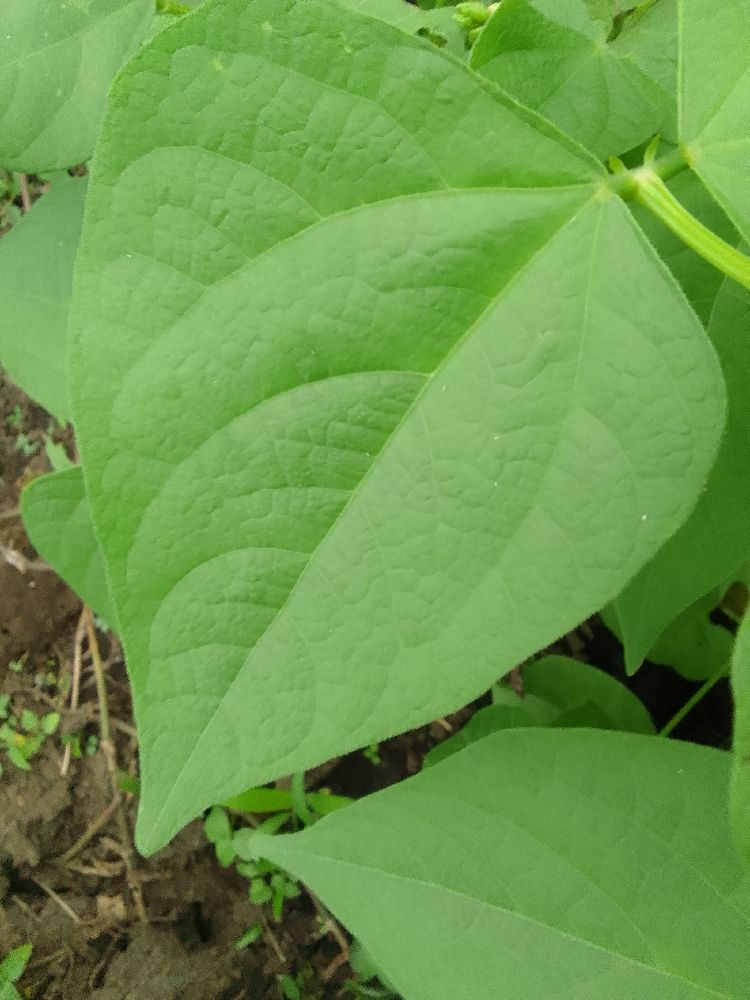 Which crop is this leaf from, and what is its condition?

common bean, healthy
